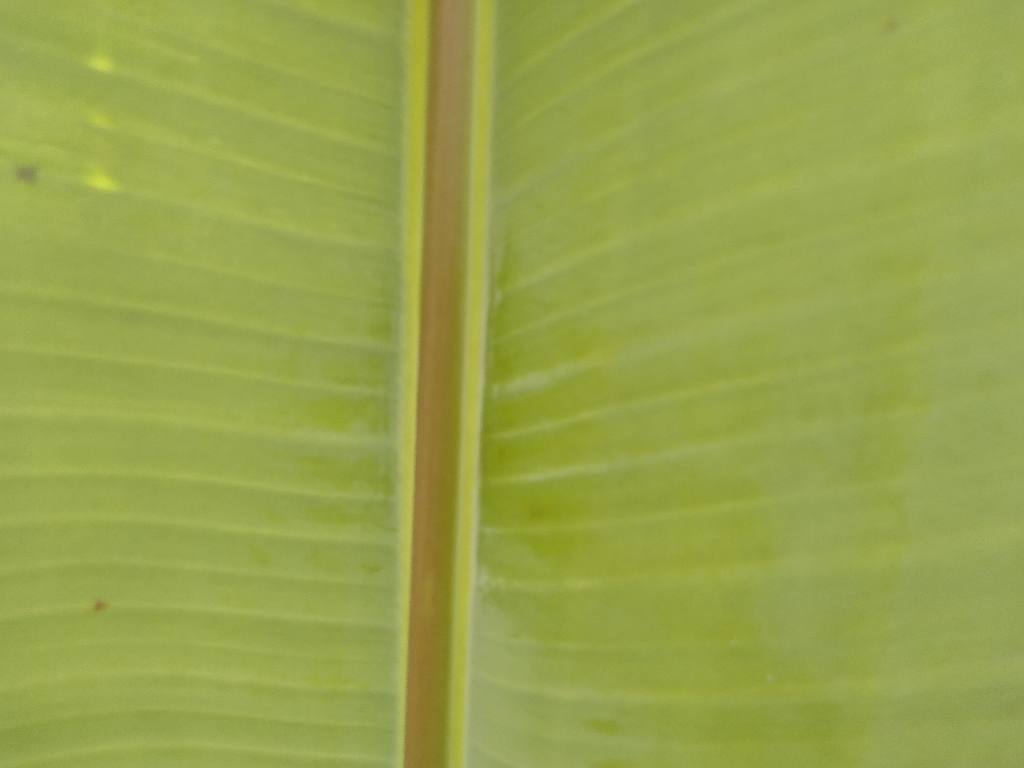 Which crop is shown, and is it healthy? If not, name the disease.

banana, healthy
